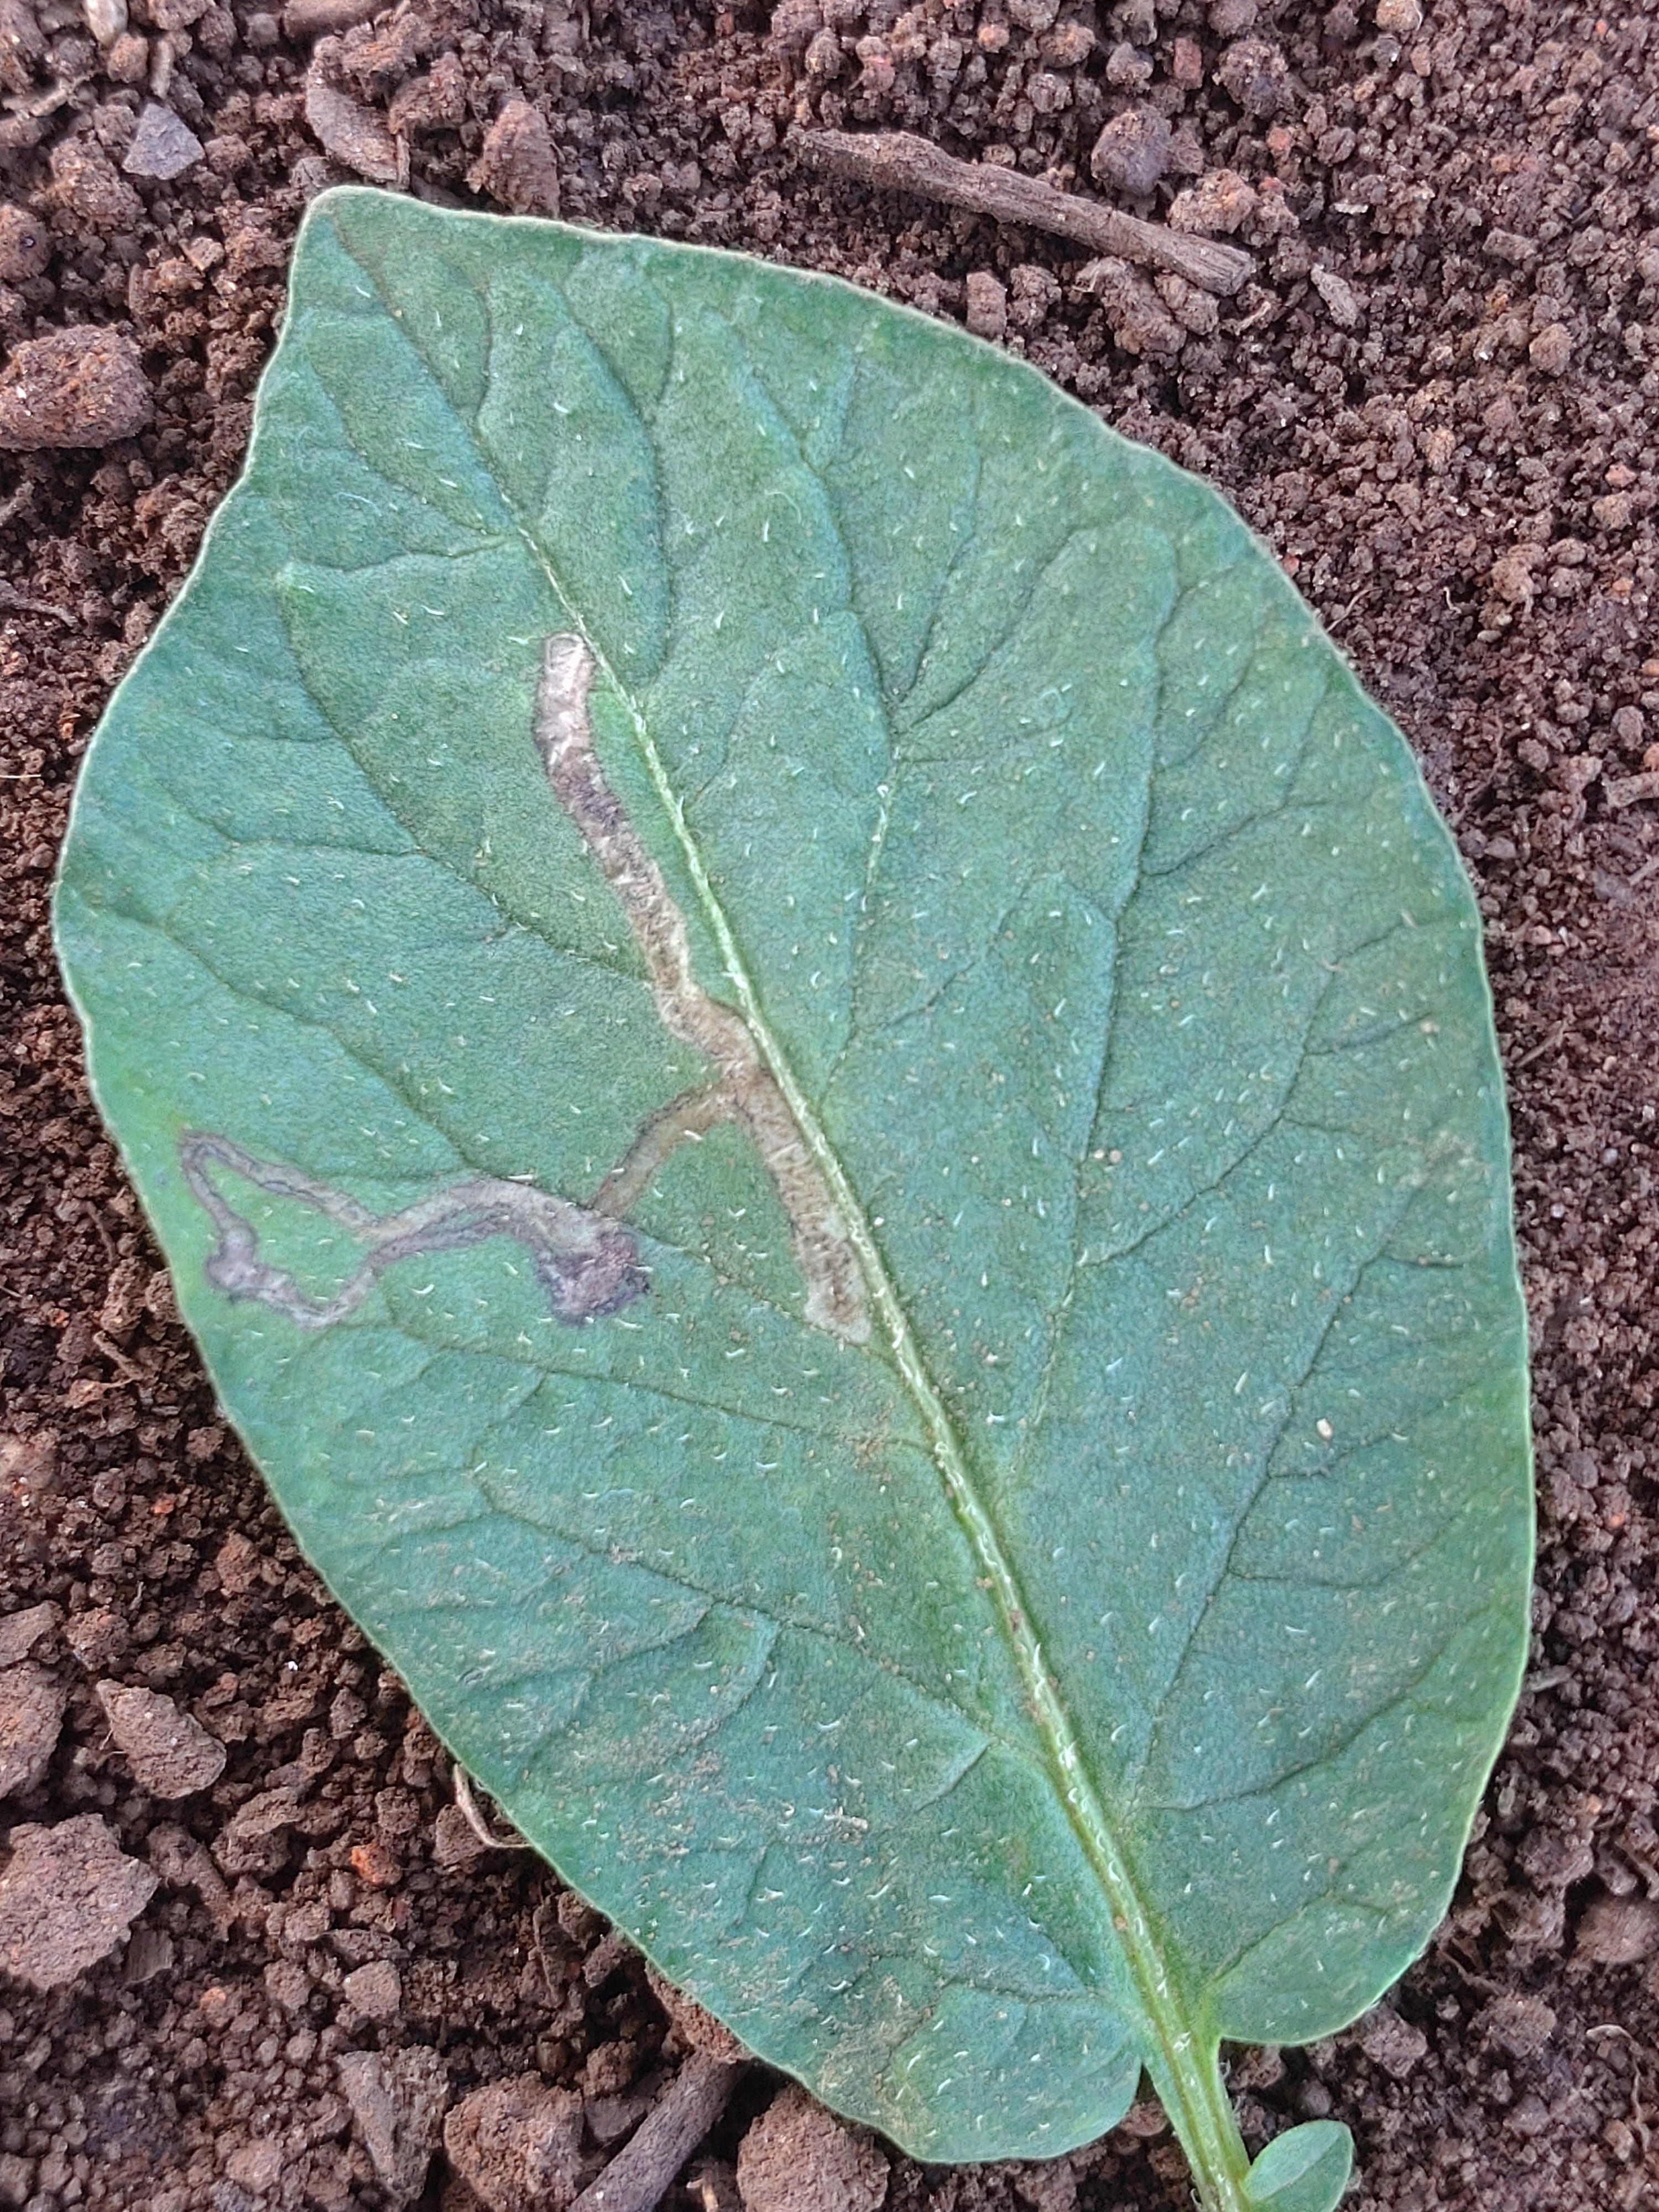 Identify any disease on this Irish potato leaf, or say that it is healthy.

early blight
